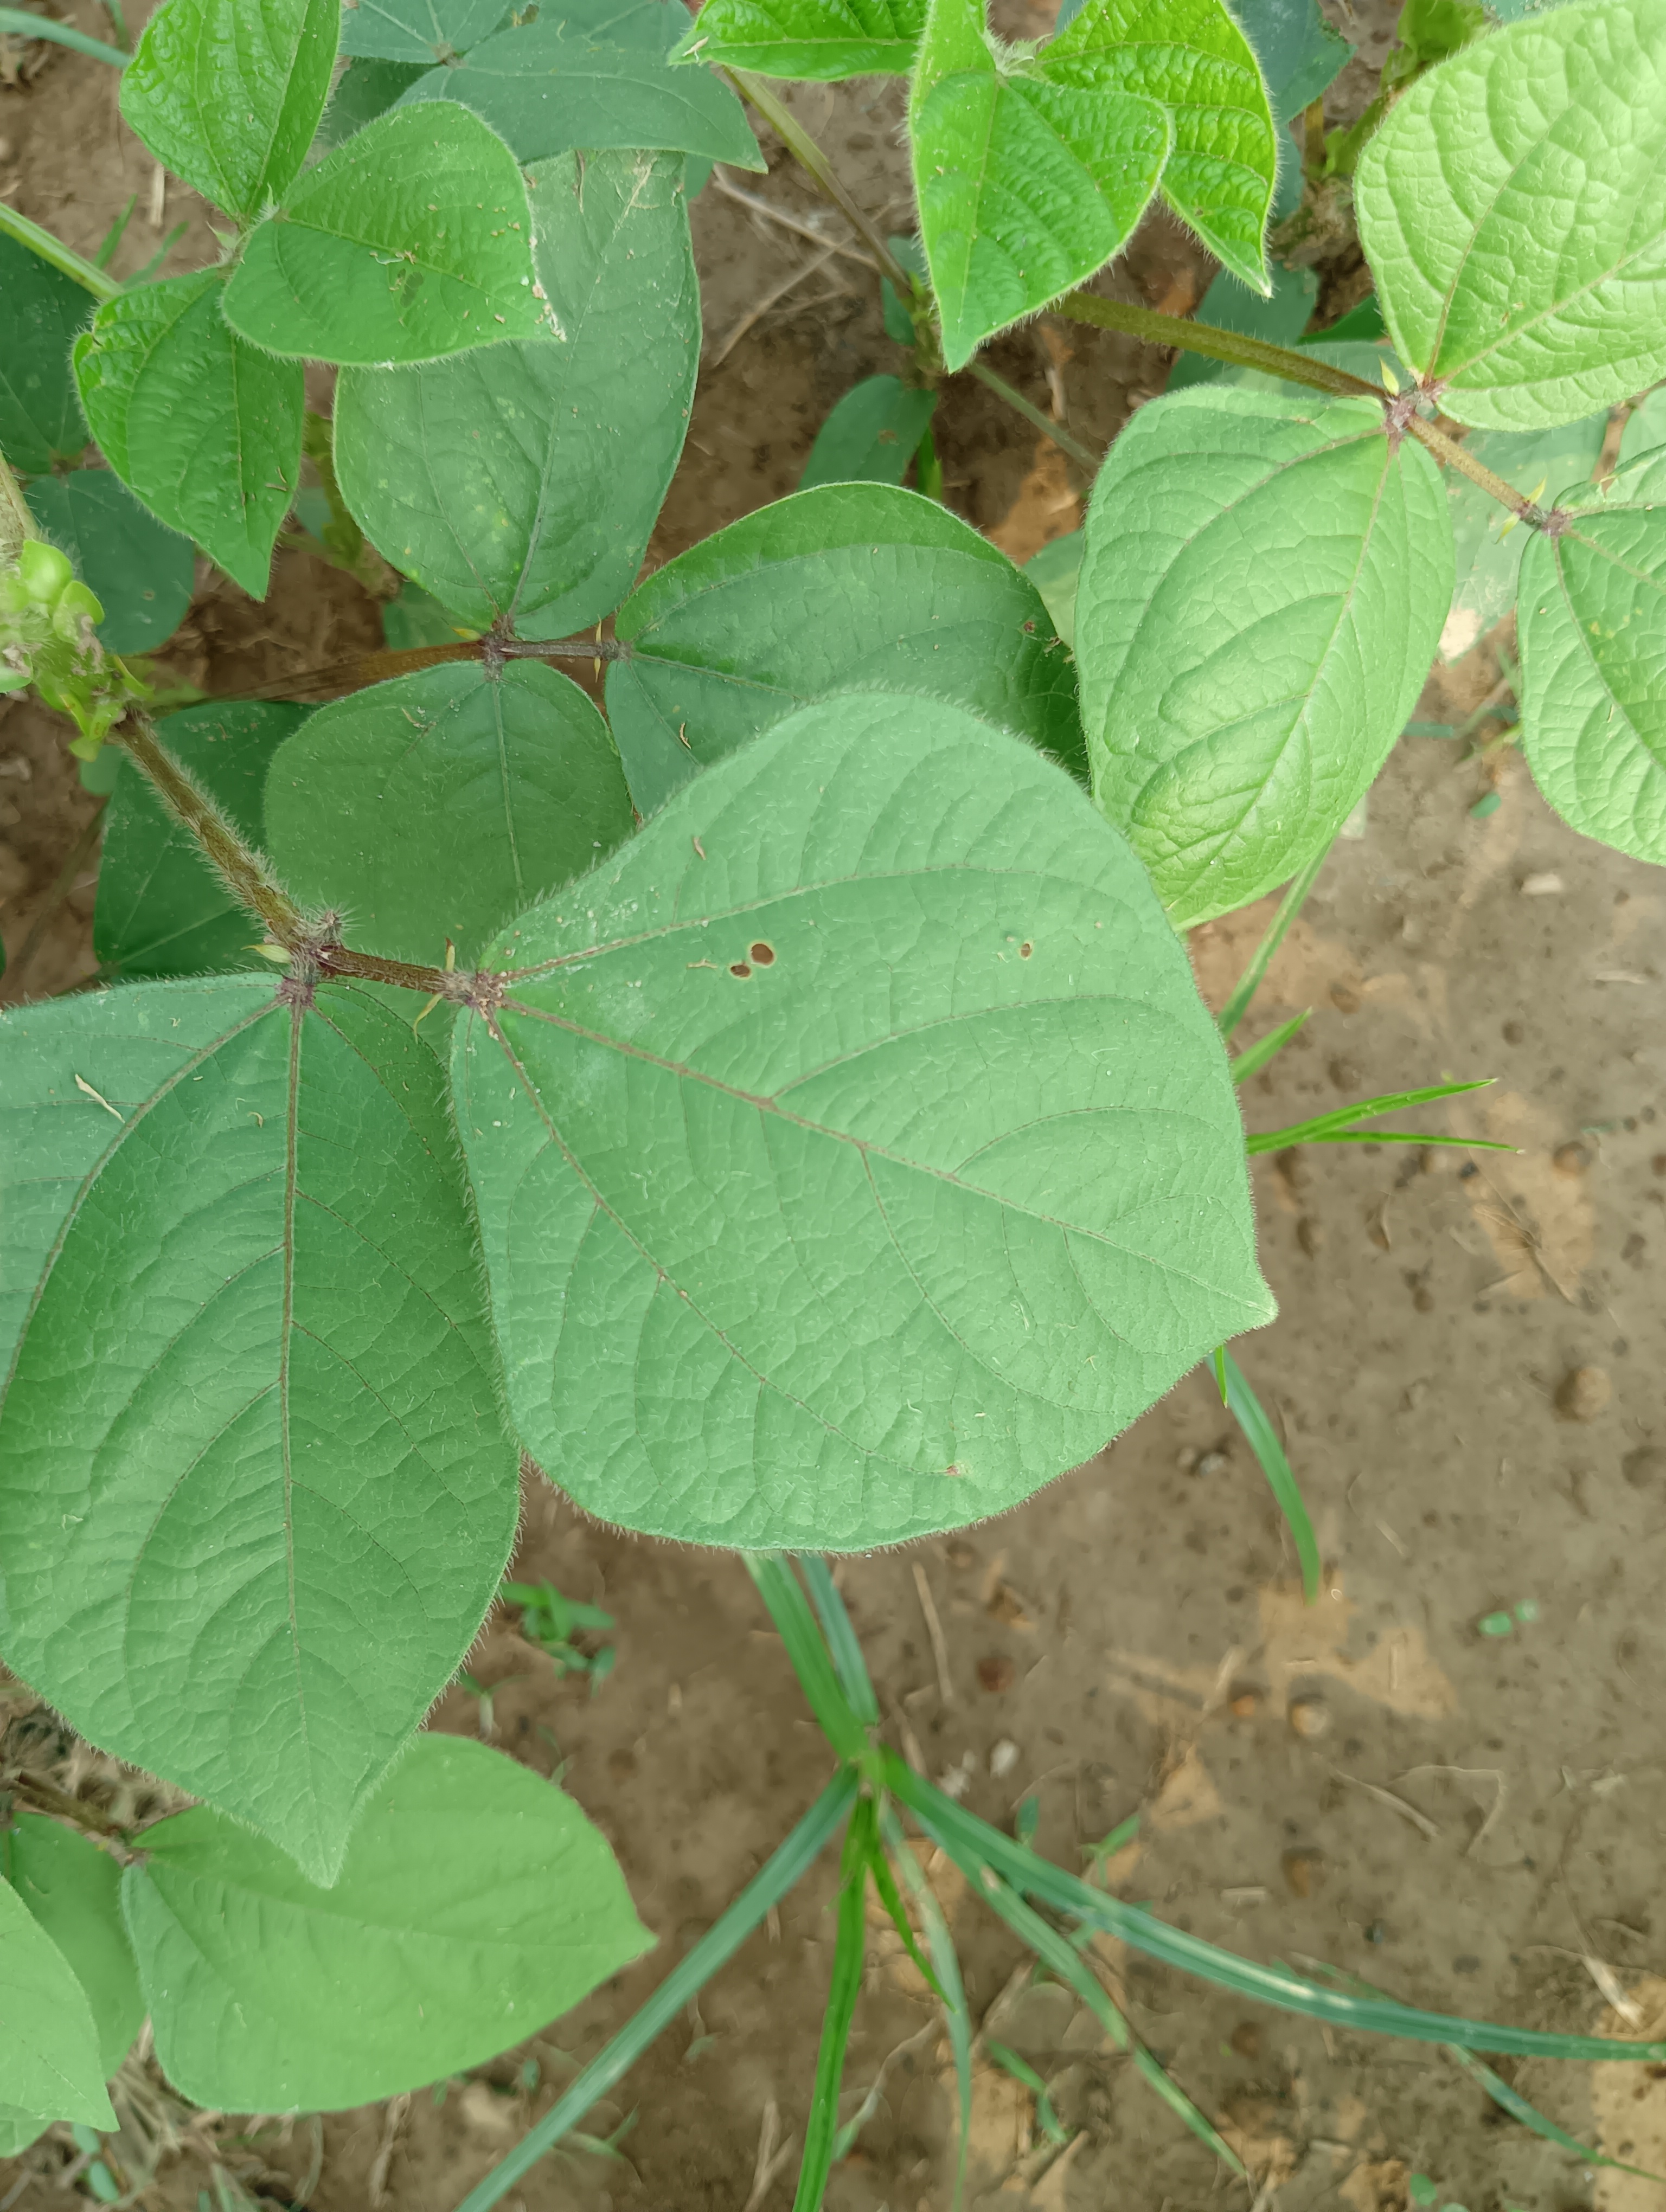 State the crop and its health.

mungbean, healthy
